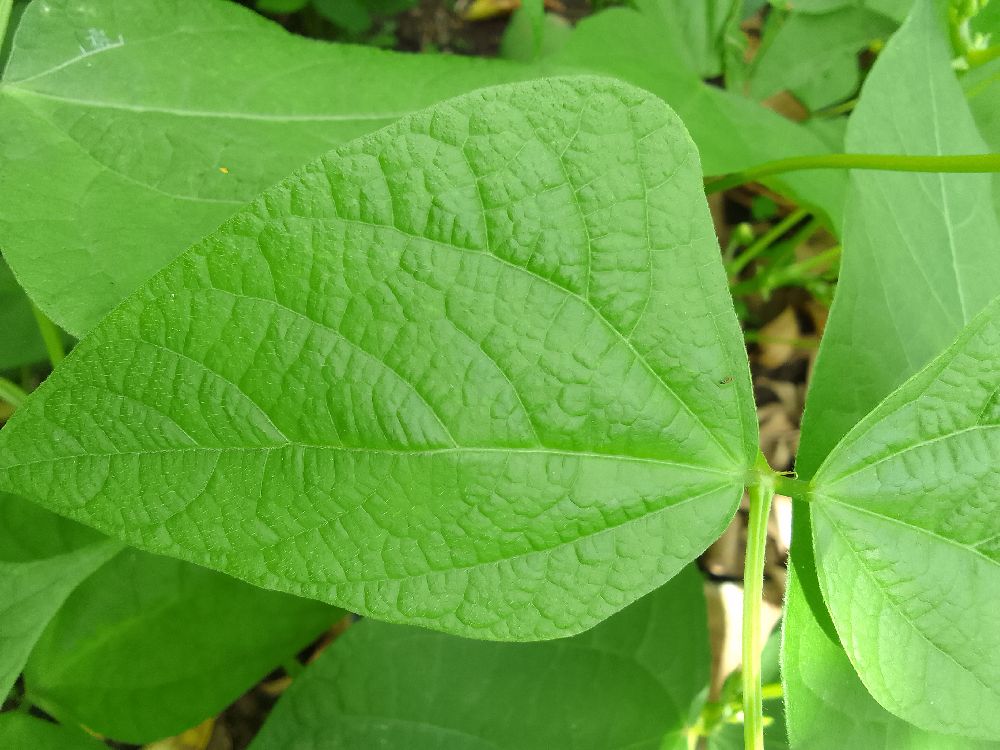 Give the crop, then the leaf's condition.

common bean, healthy
